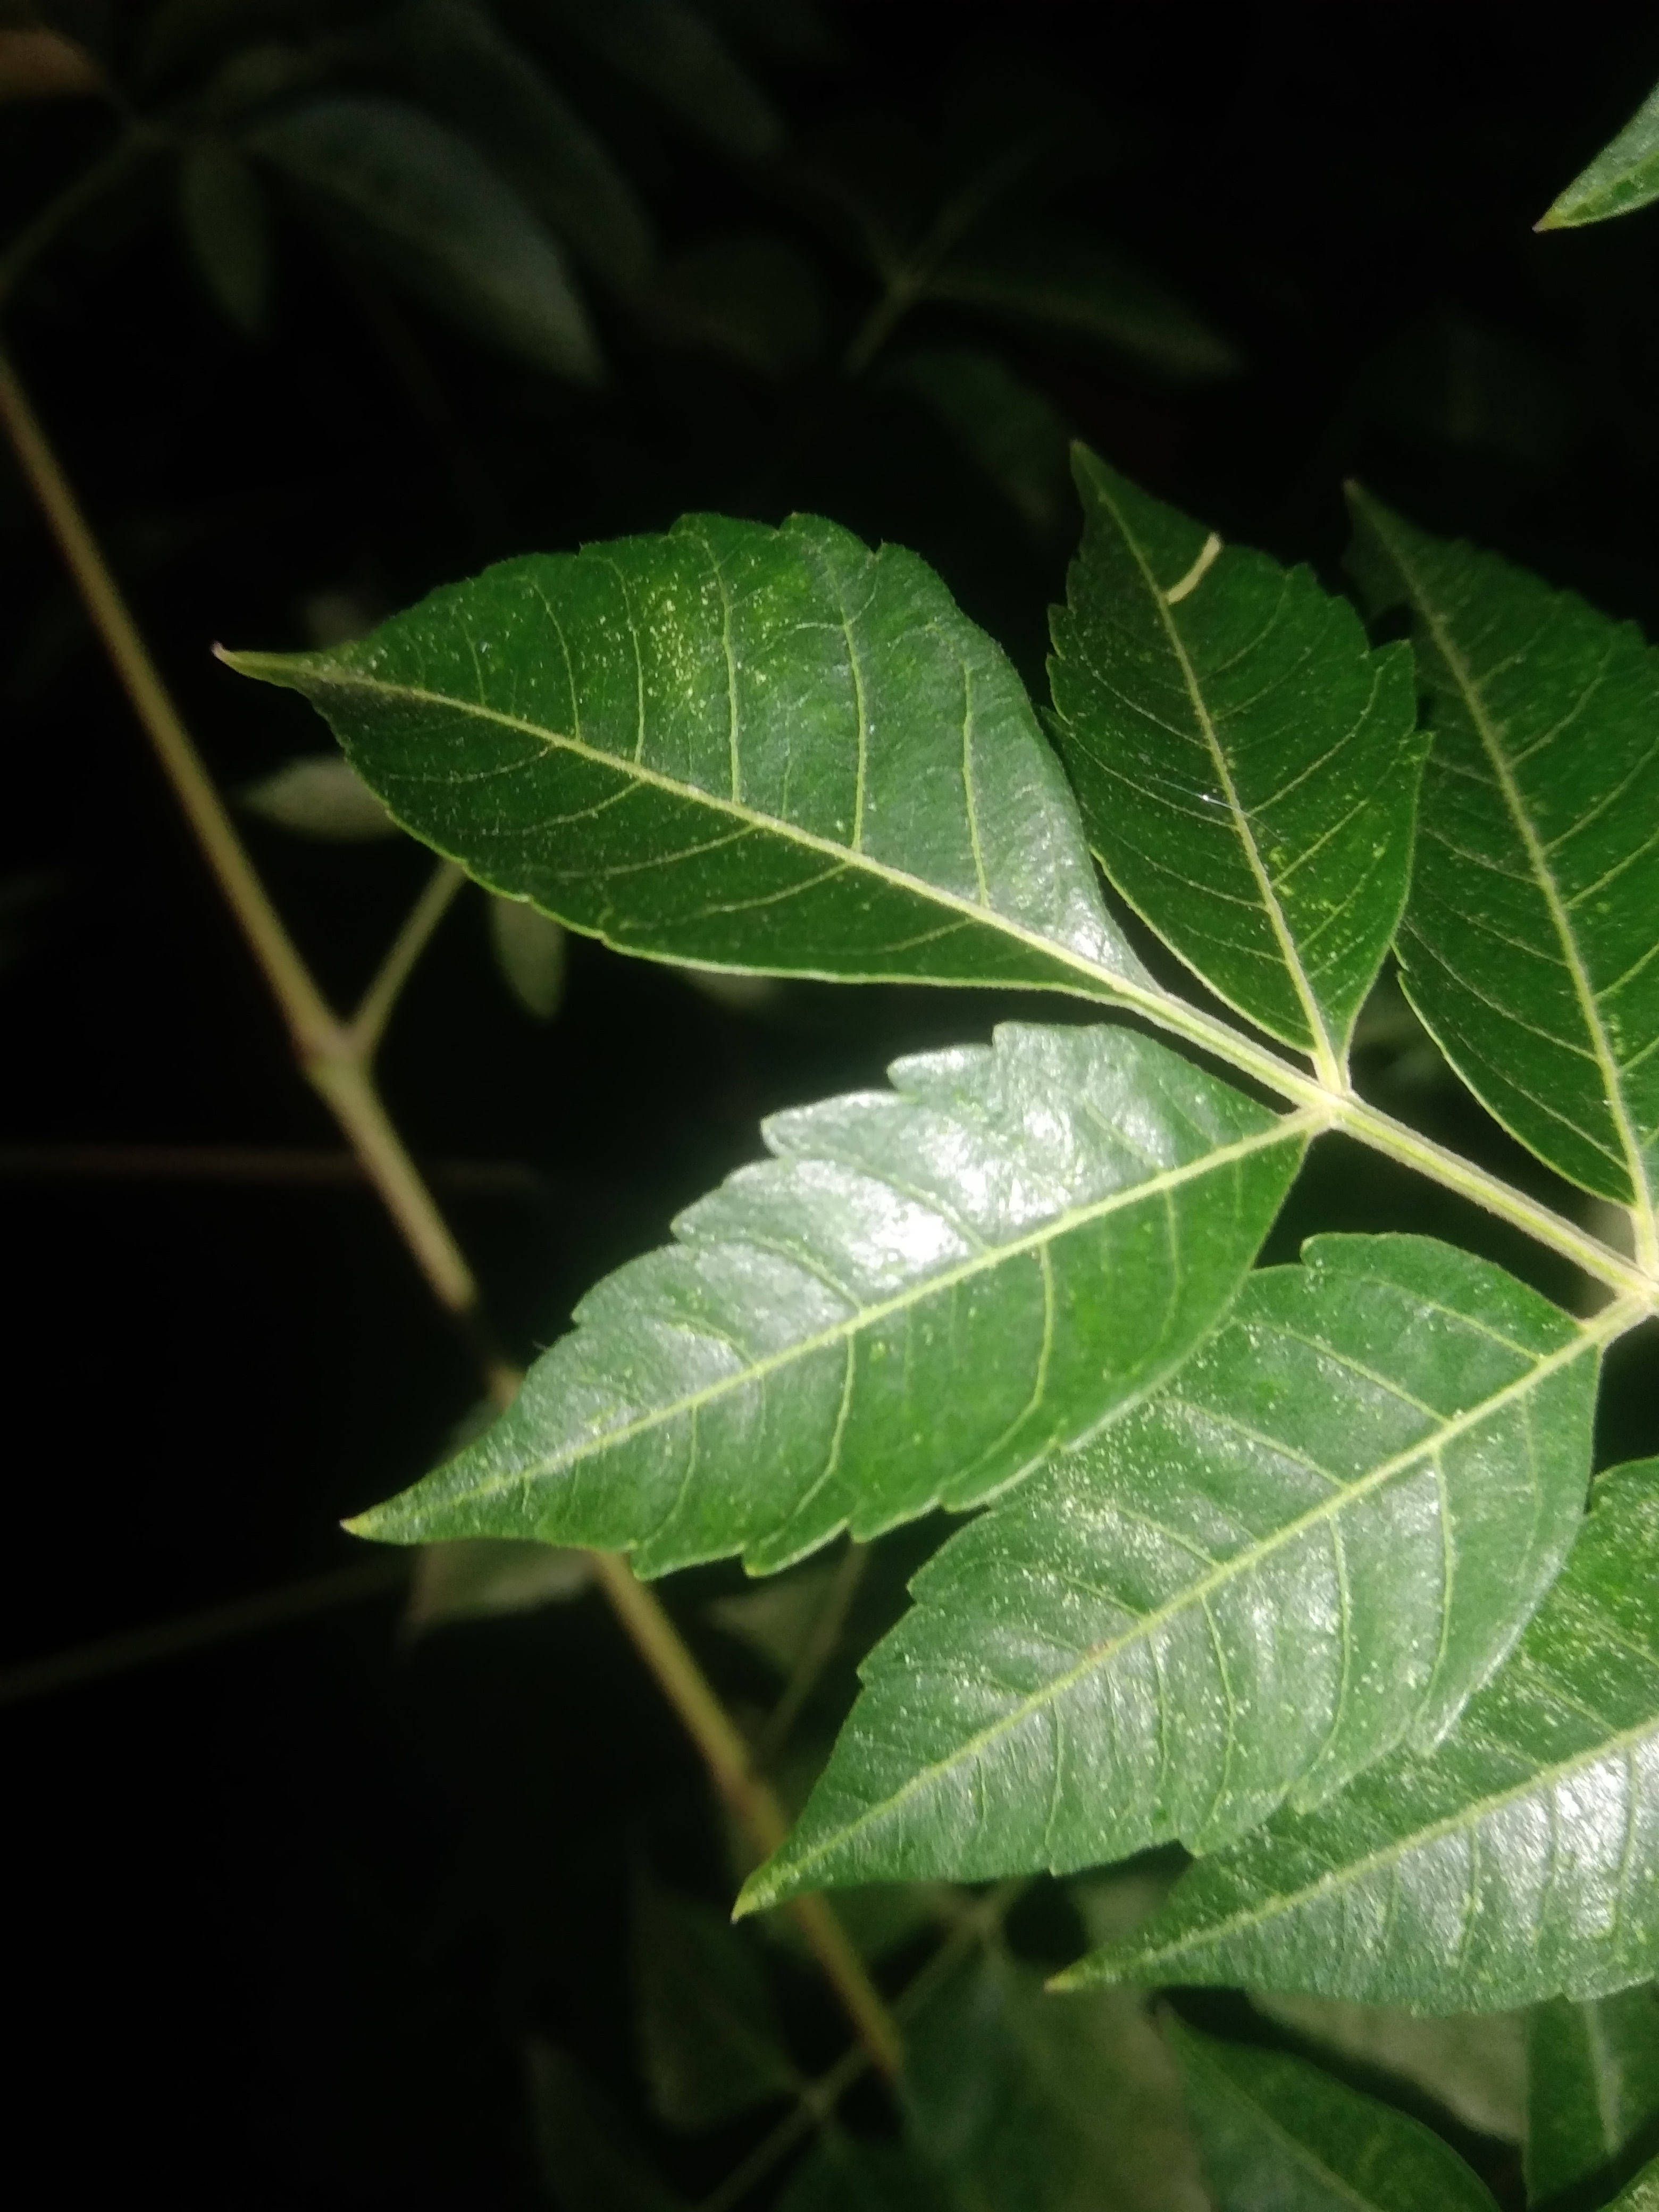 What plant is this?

neem
